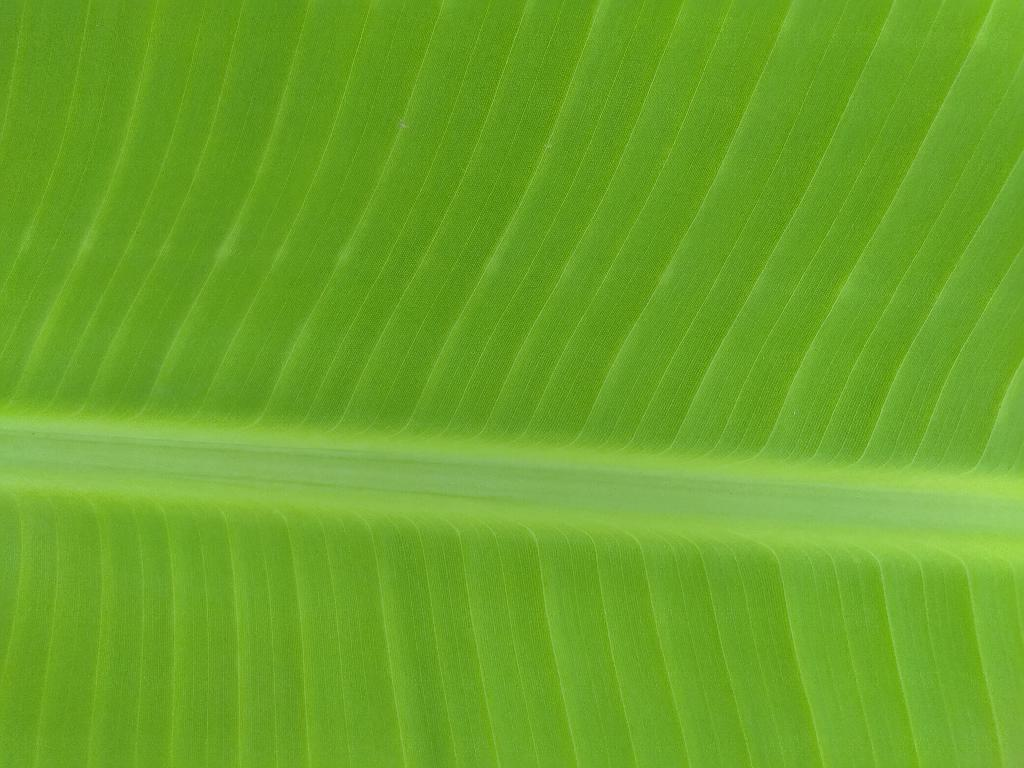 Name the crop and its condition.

banana, healthy
